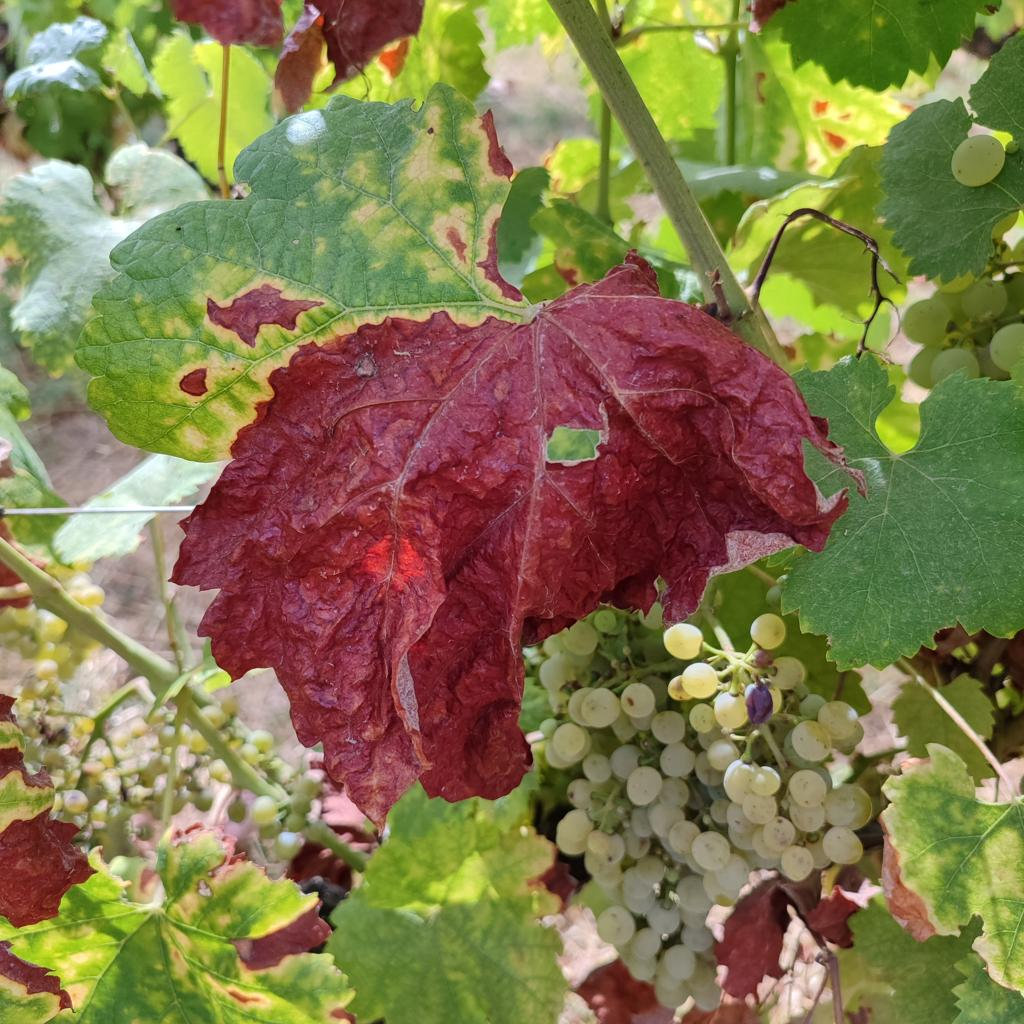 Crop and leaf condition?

grapevine, esca complex
